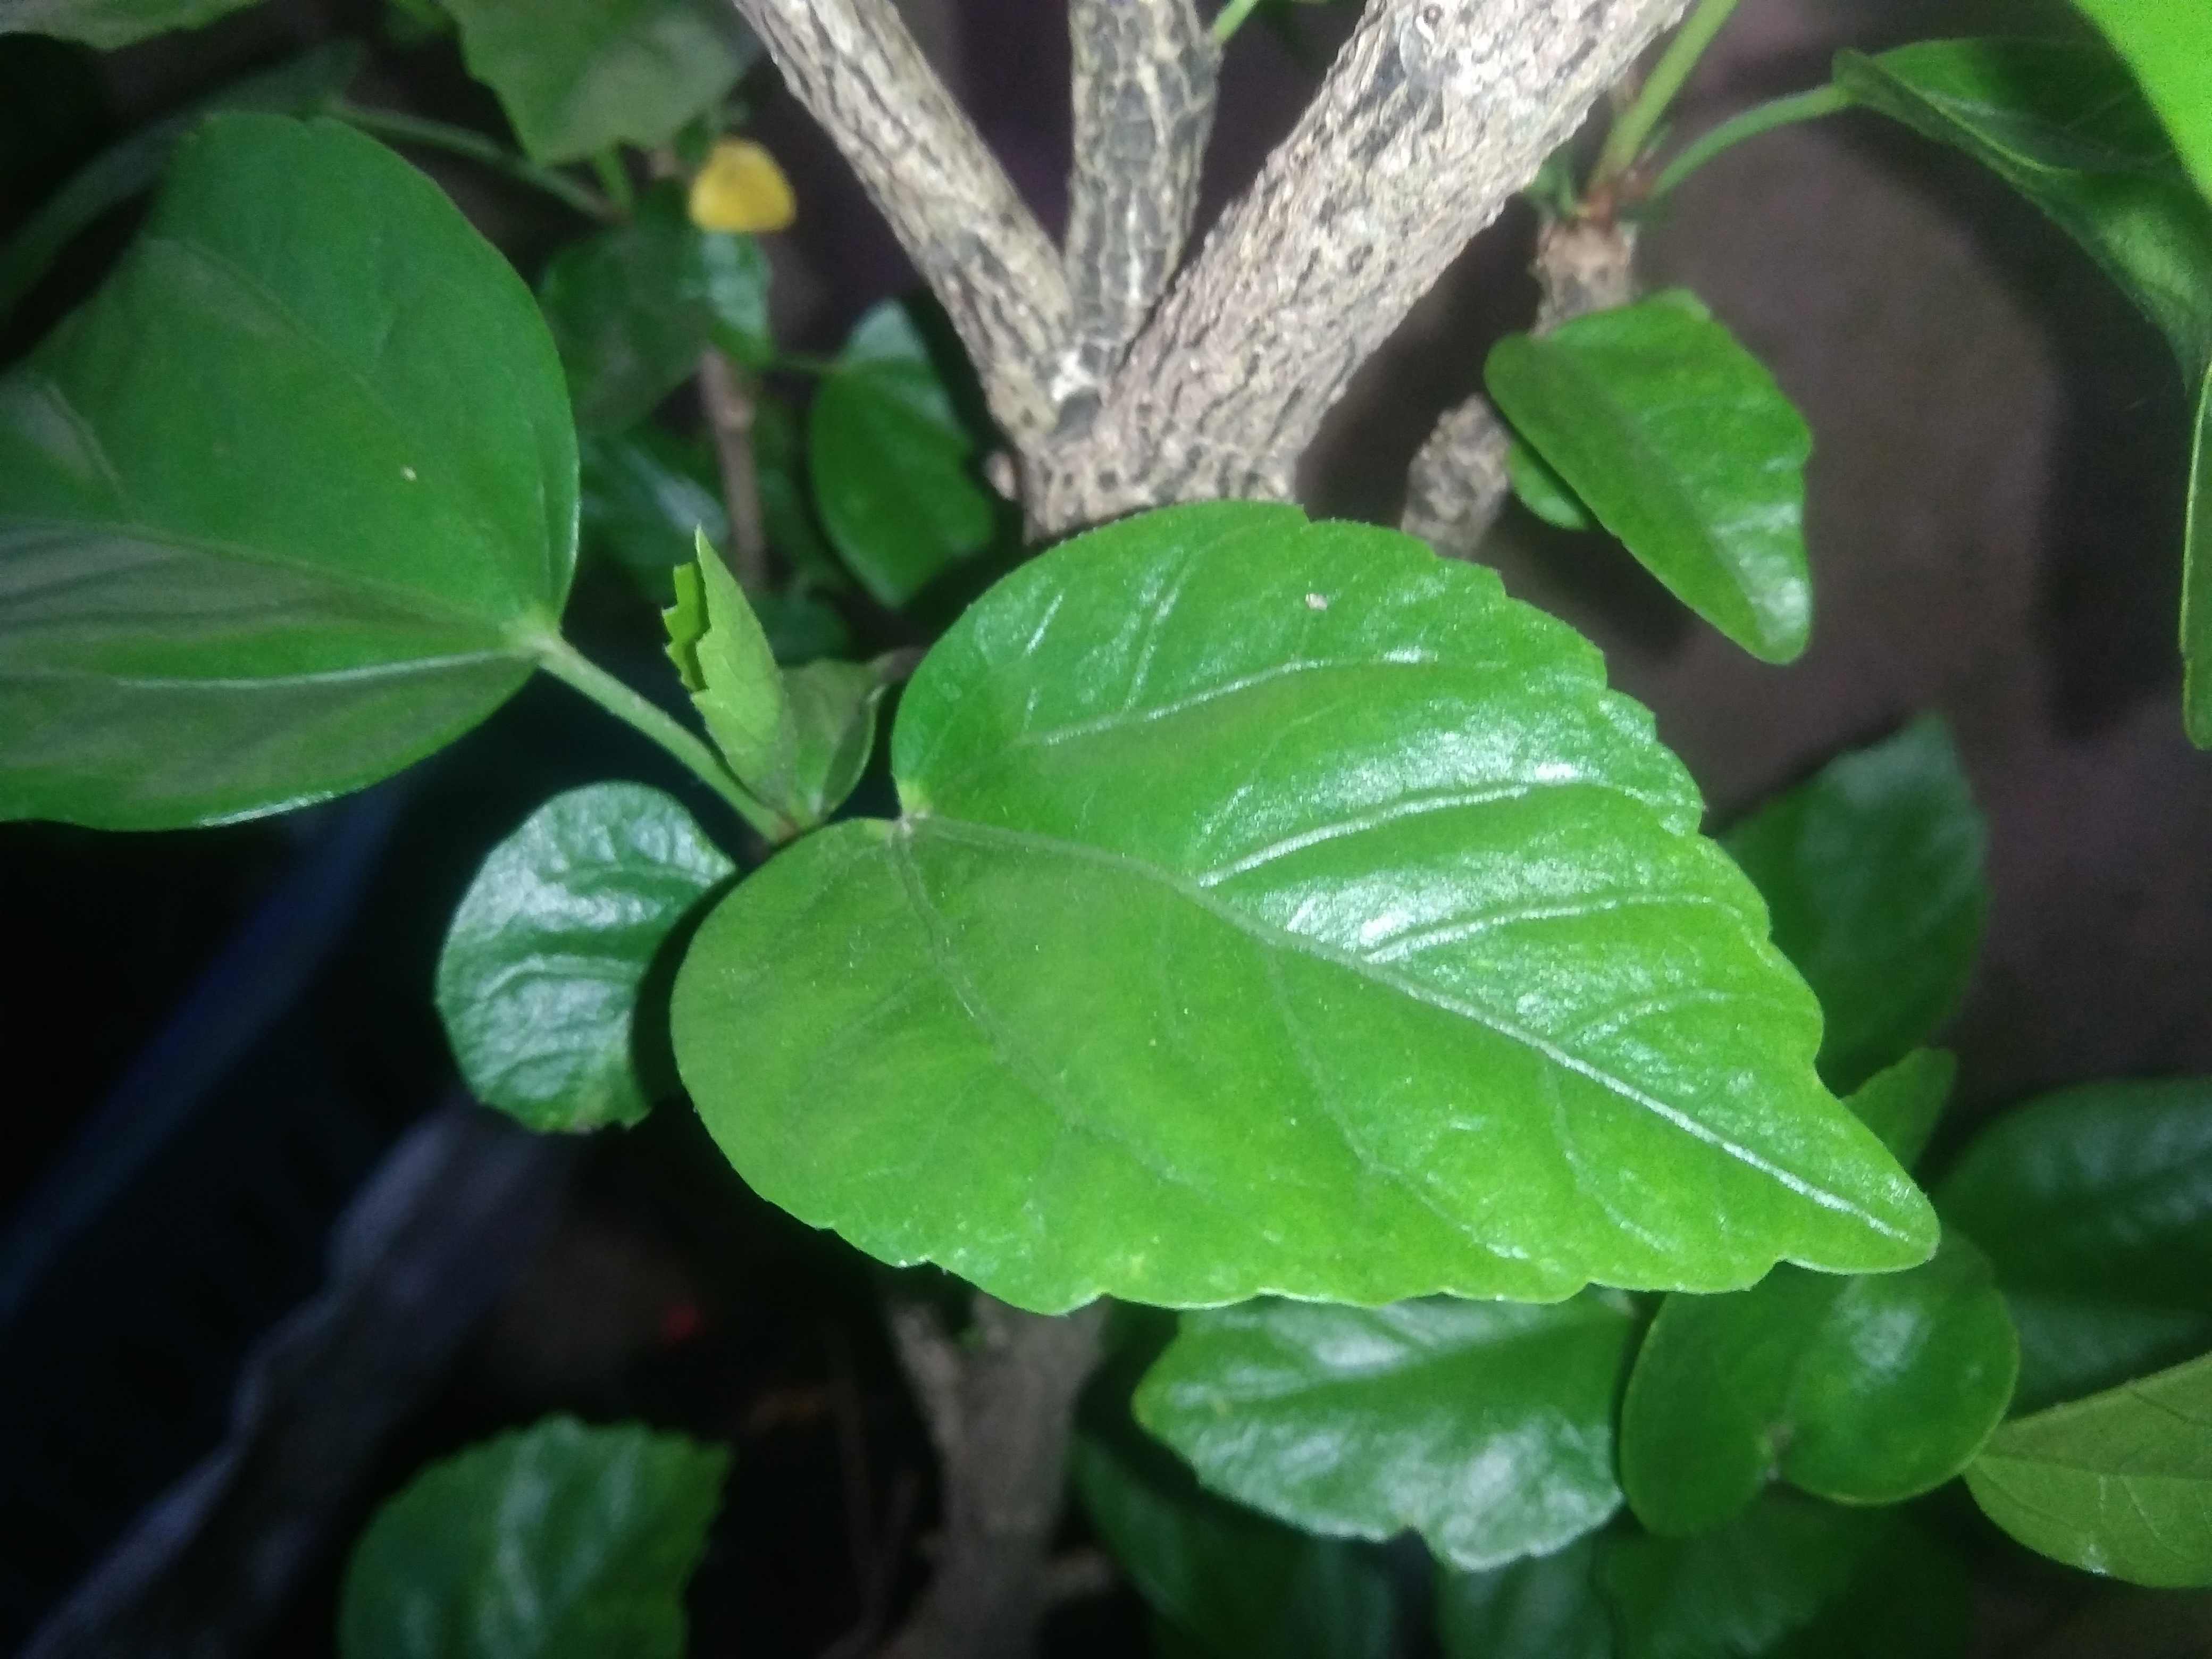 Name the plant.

hibiscus
